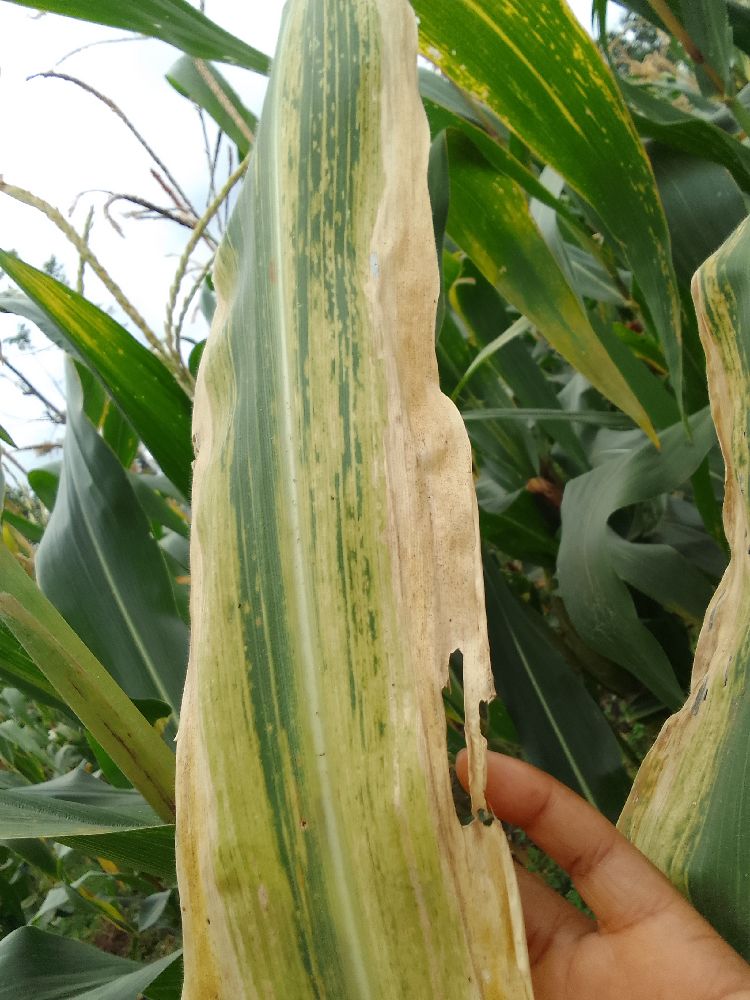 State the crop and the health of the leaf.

maize, maize lethal necrosis
